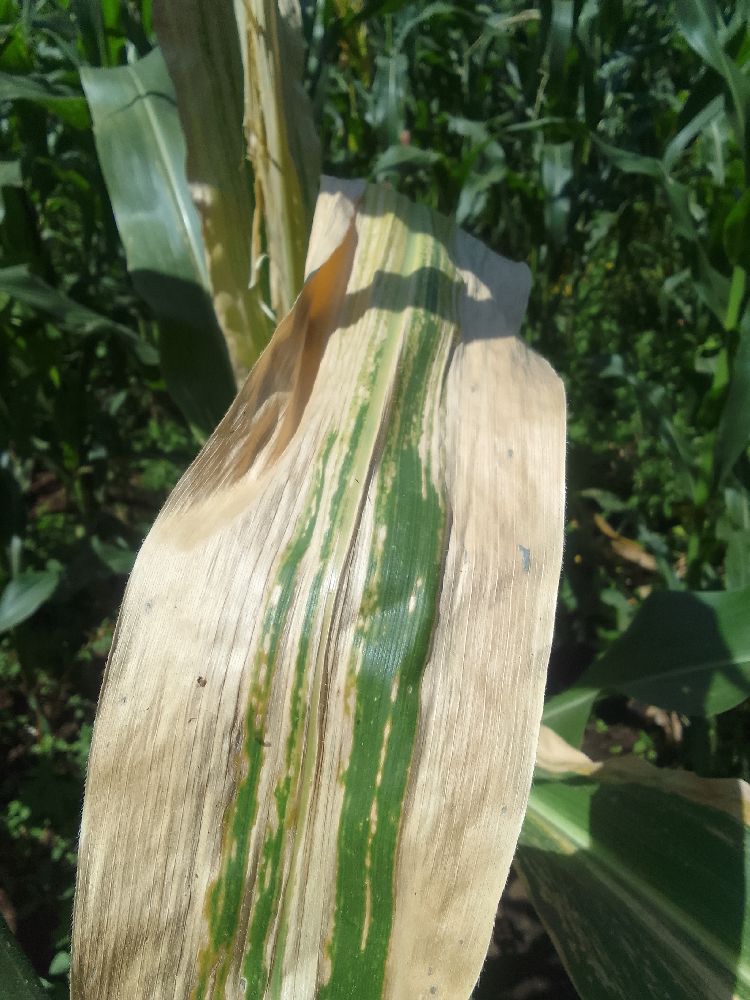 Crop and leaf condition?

maize, maize lethal necrosis
